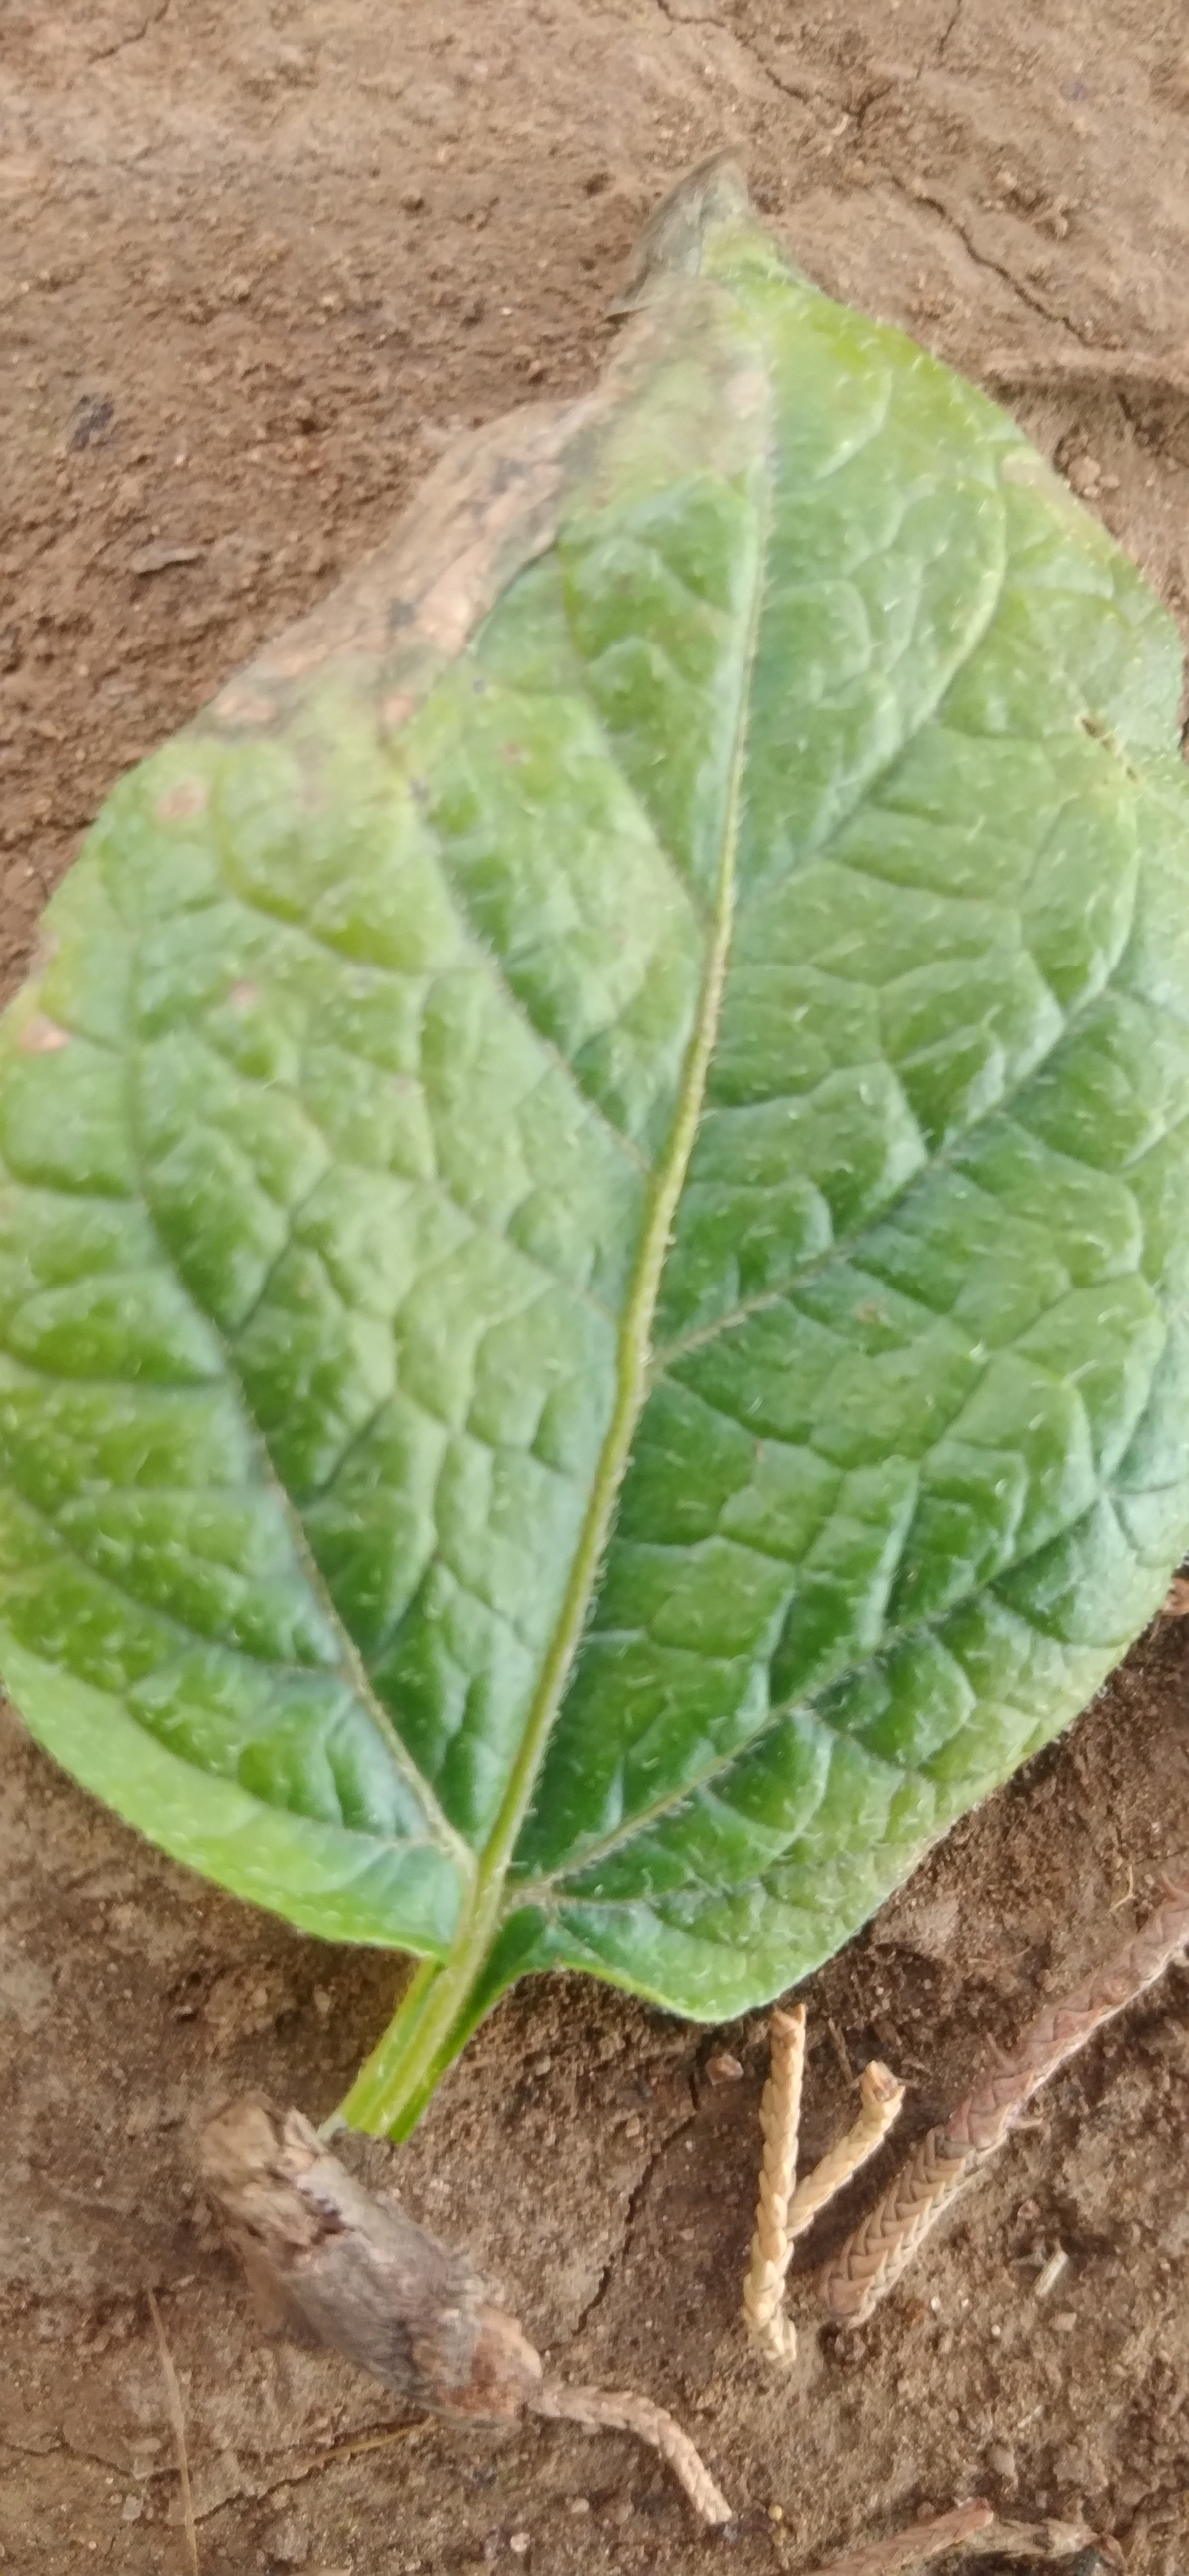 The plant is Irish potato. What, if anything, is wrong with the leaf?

early blight
